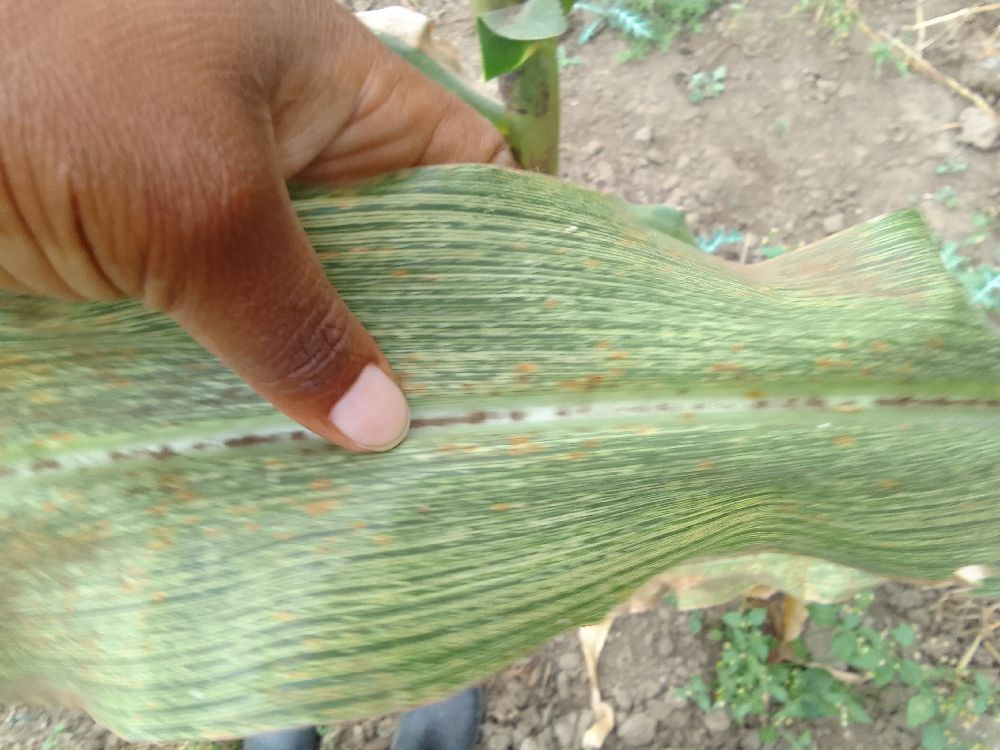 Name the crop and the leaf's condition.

maize, maize streak virus
